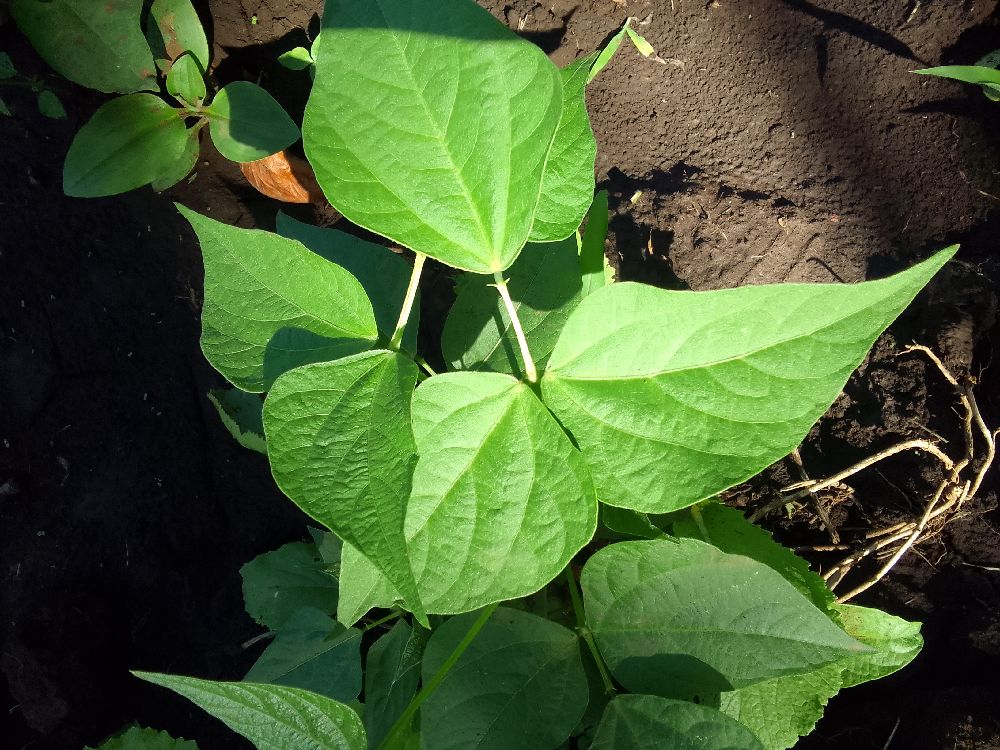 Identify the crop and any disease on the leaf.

common bean, healthy
